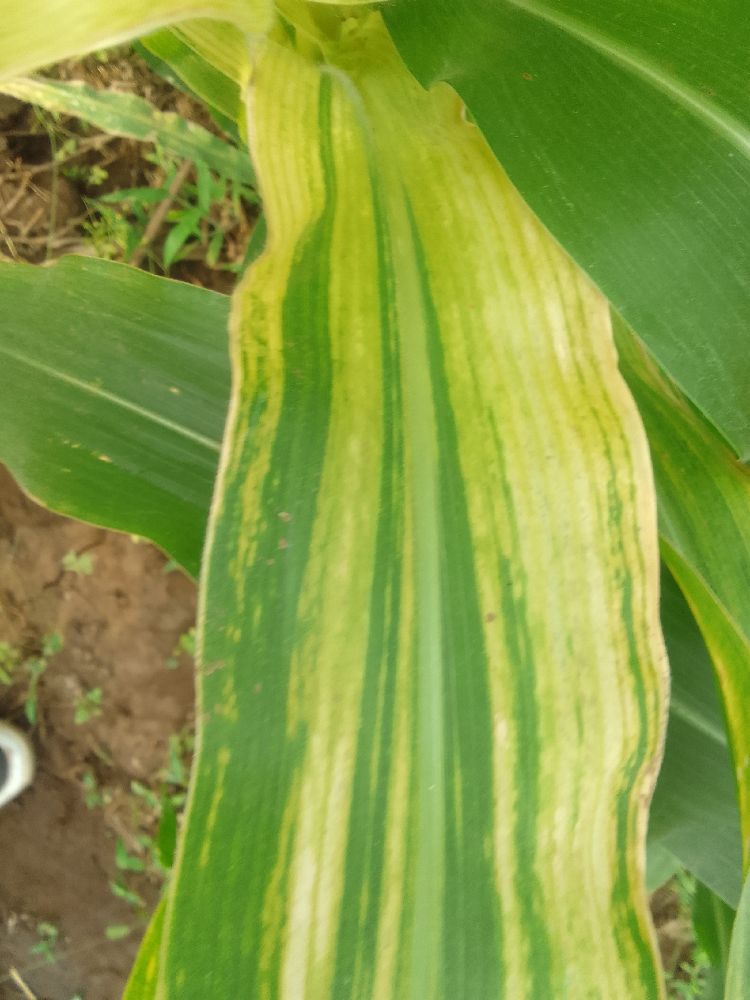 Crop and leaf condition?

maize, maize lethal necrosis
